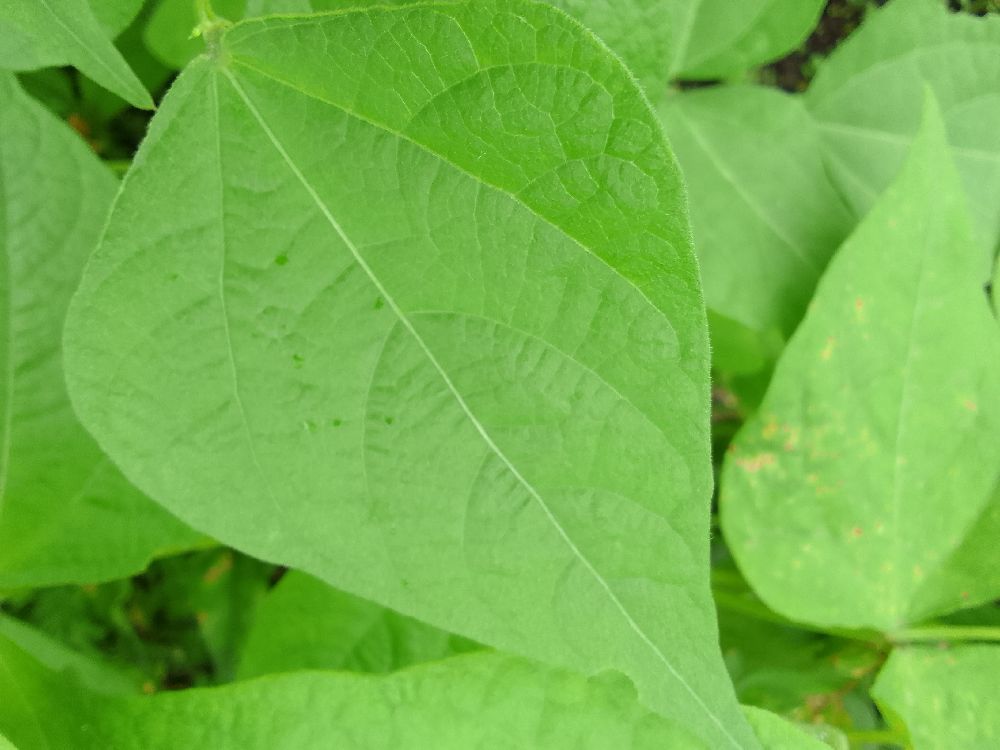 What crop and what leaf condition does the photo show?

common bean, healthy
